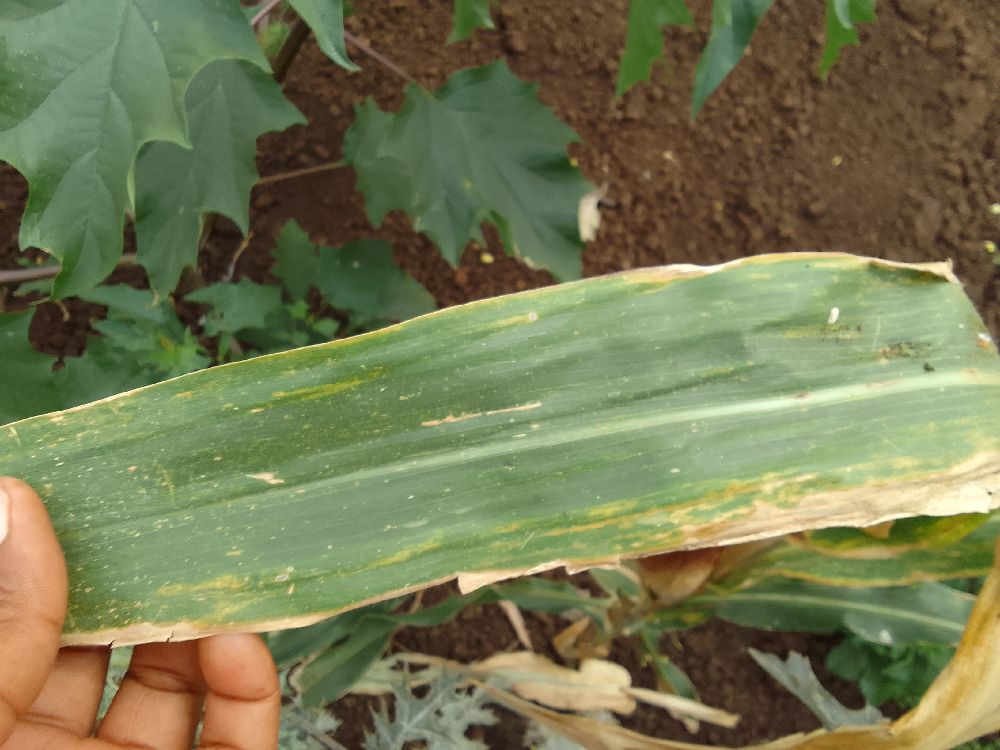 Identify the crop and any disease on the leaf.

maize, maize lethal necrosis
